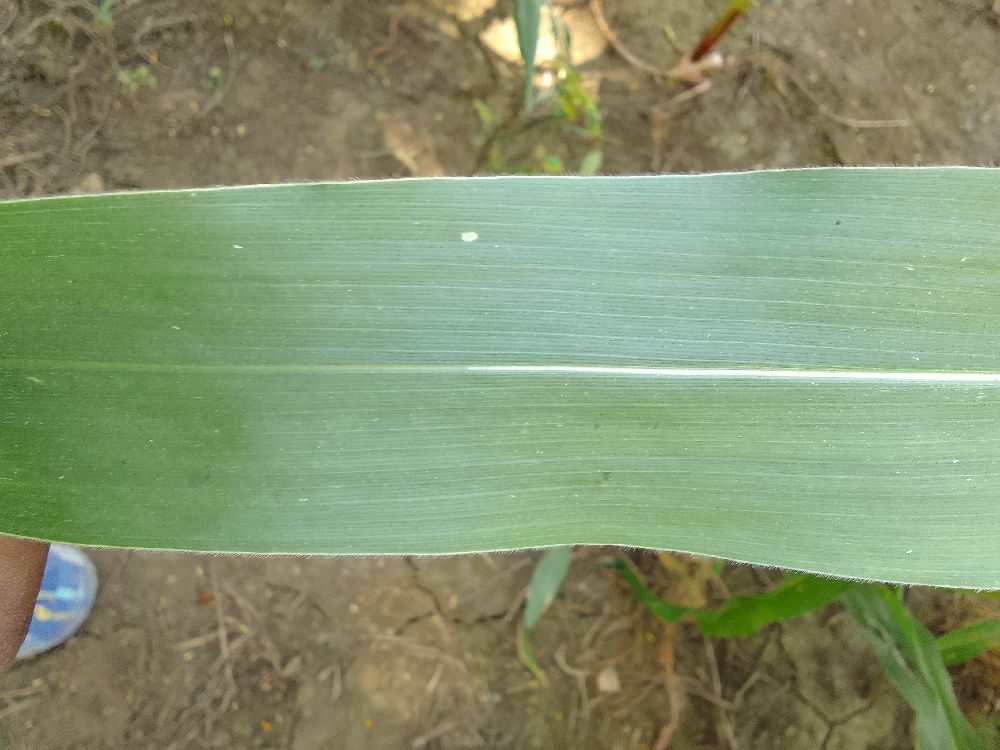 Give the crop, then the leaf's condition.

maize, healthy
